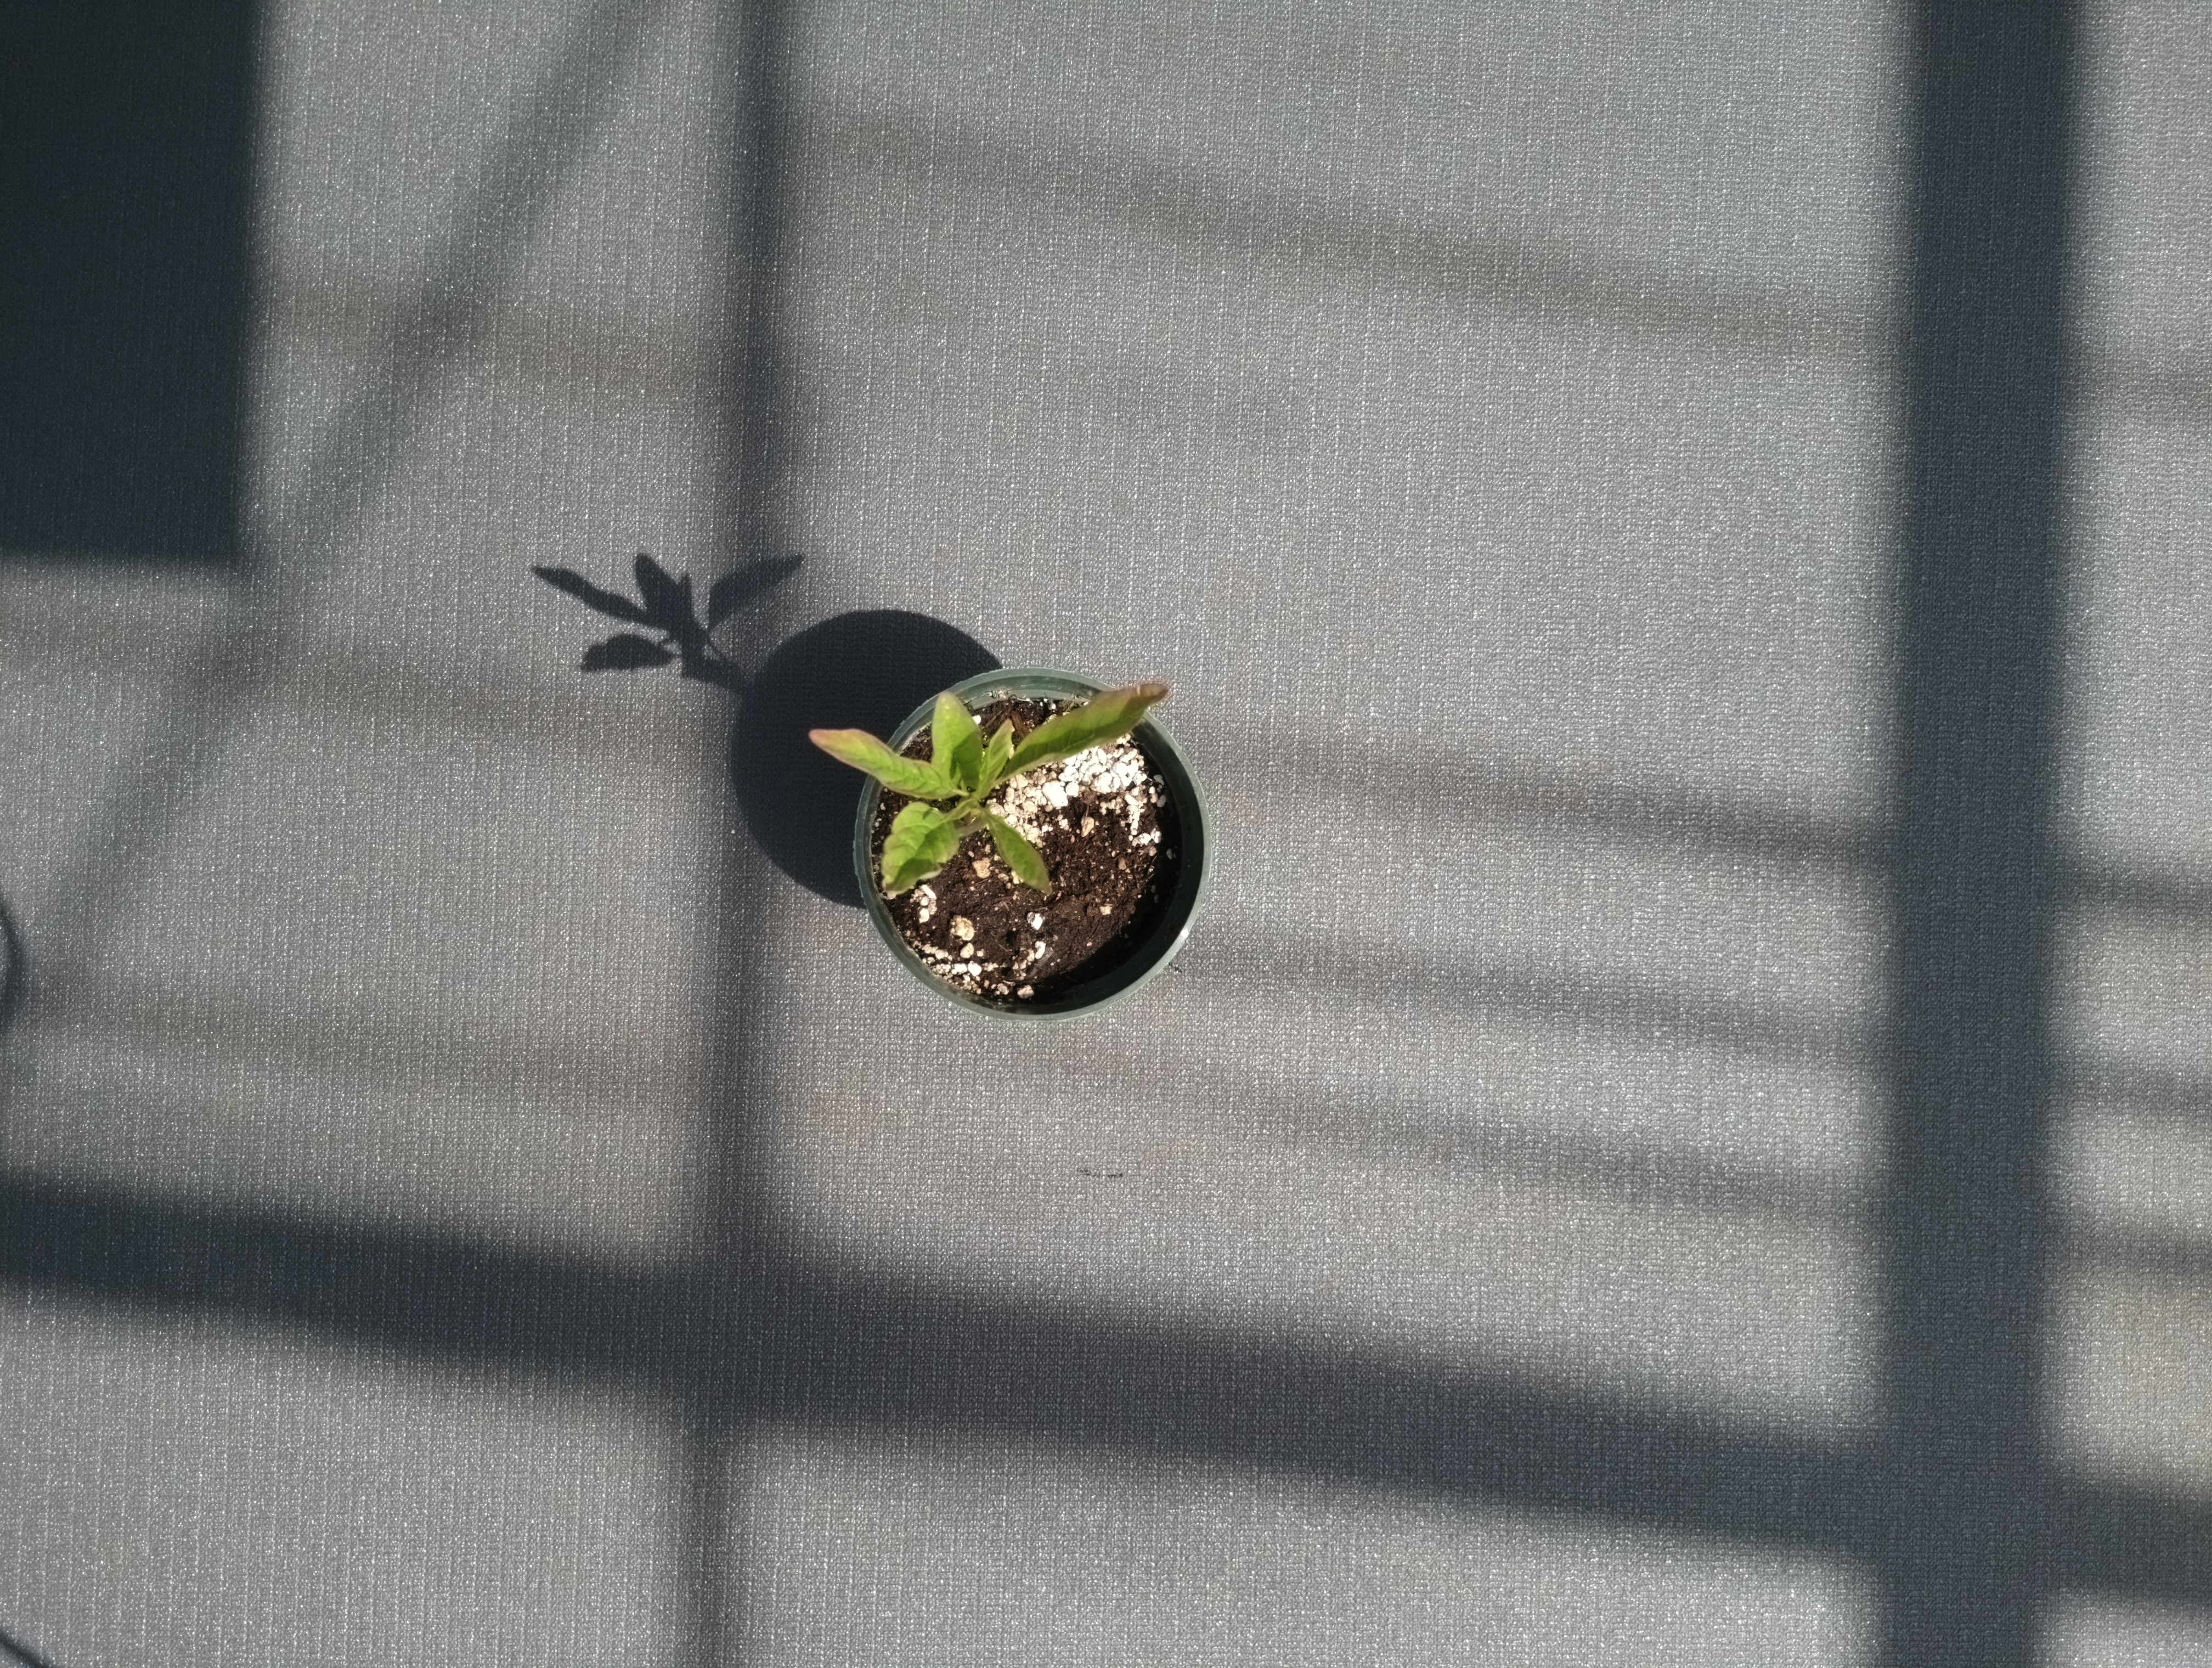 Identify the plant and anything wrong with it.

waterhemp, healthy untreated
